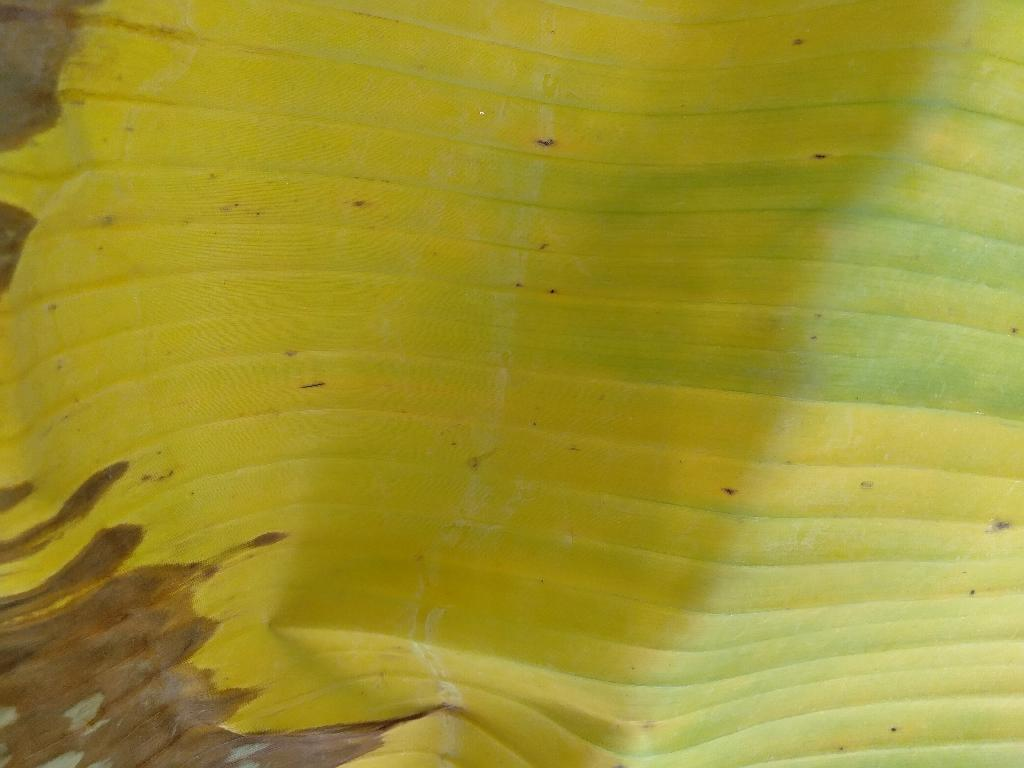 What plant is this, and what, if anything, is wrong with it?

banana, fusarium wilt race 1
